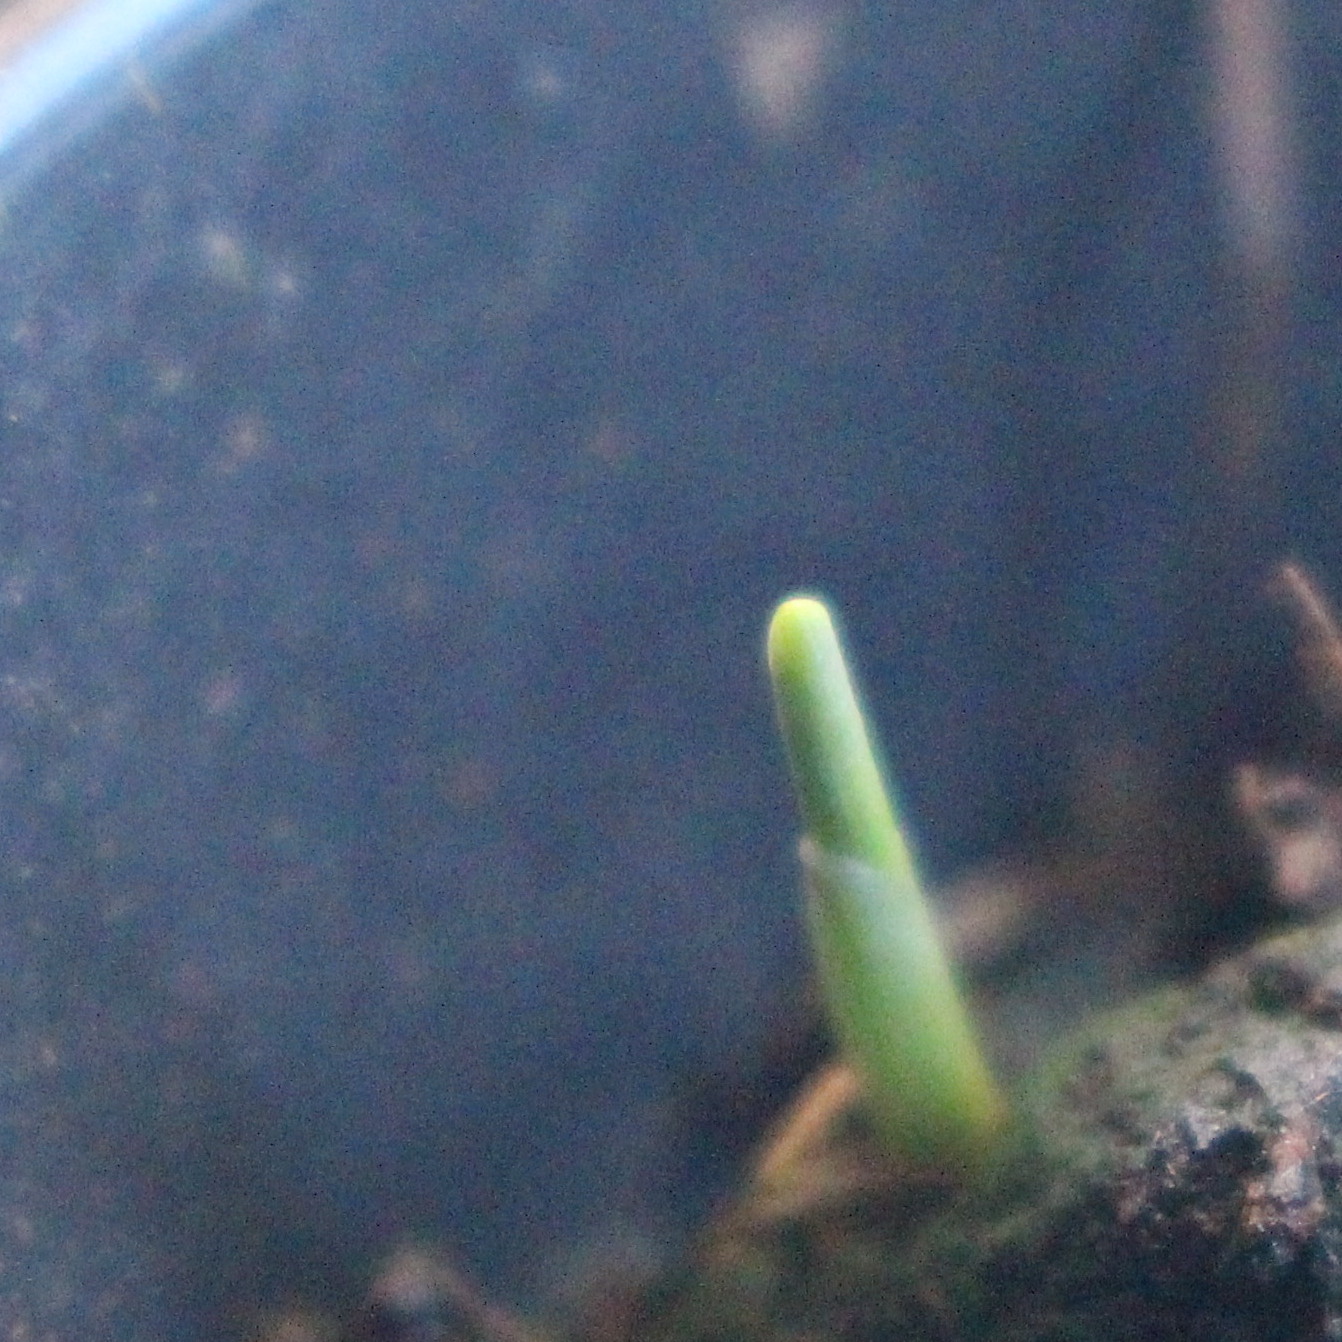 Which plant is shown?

Avena sterilis
